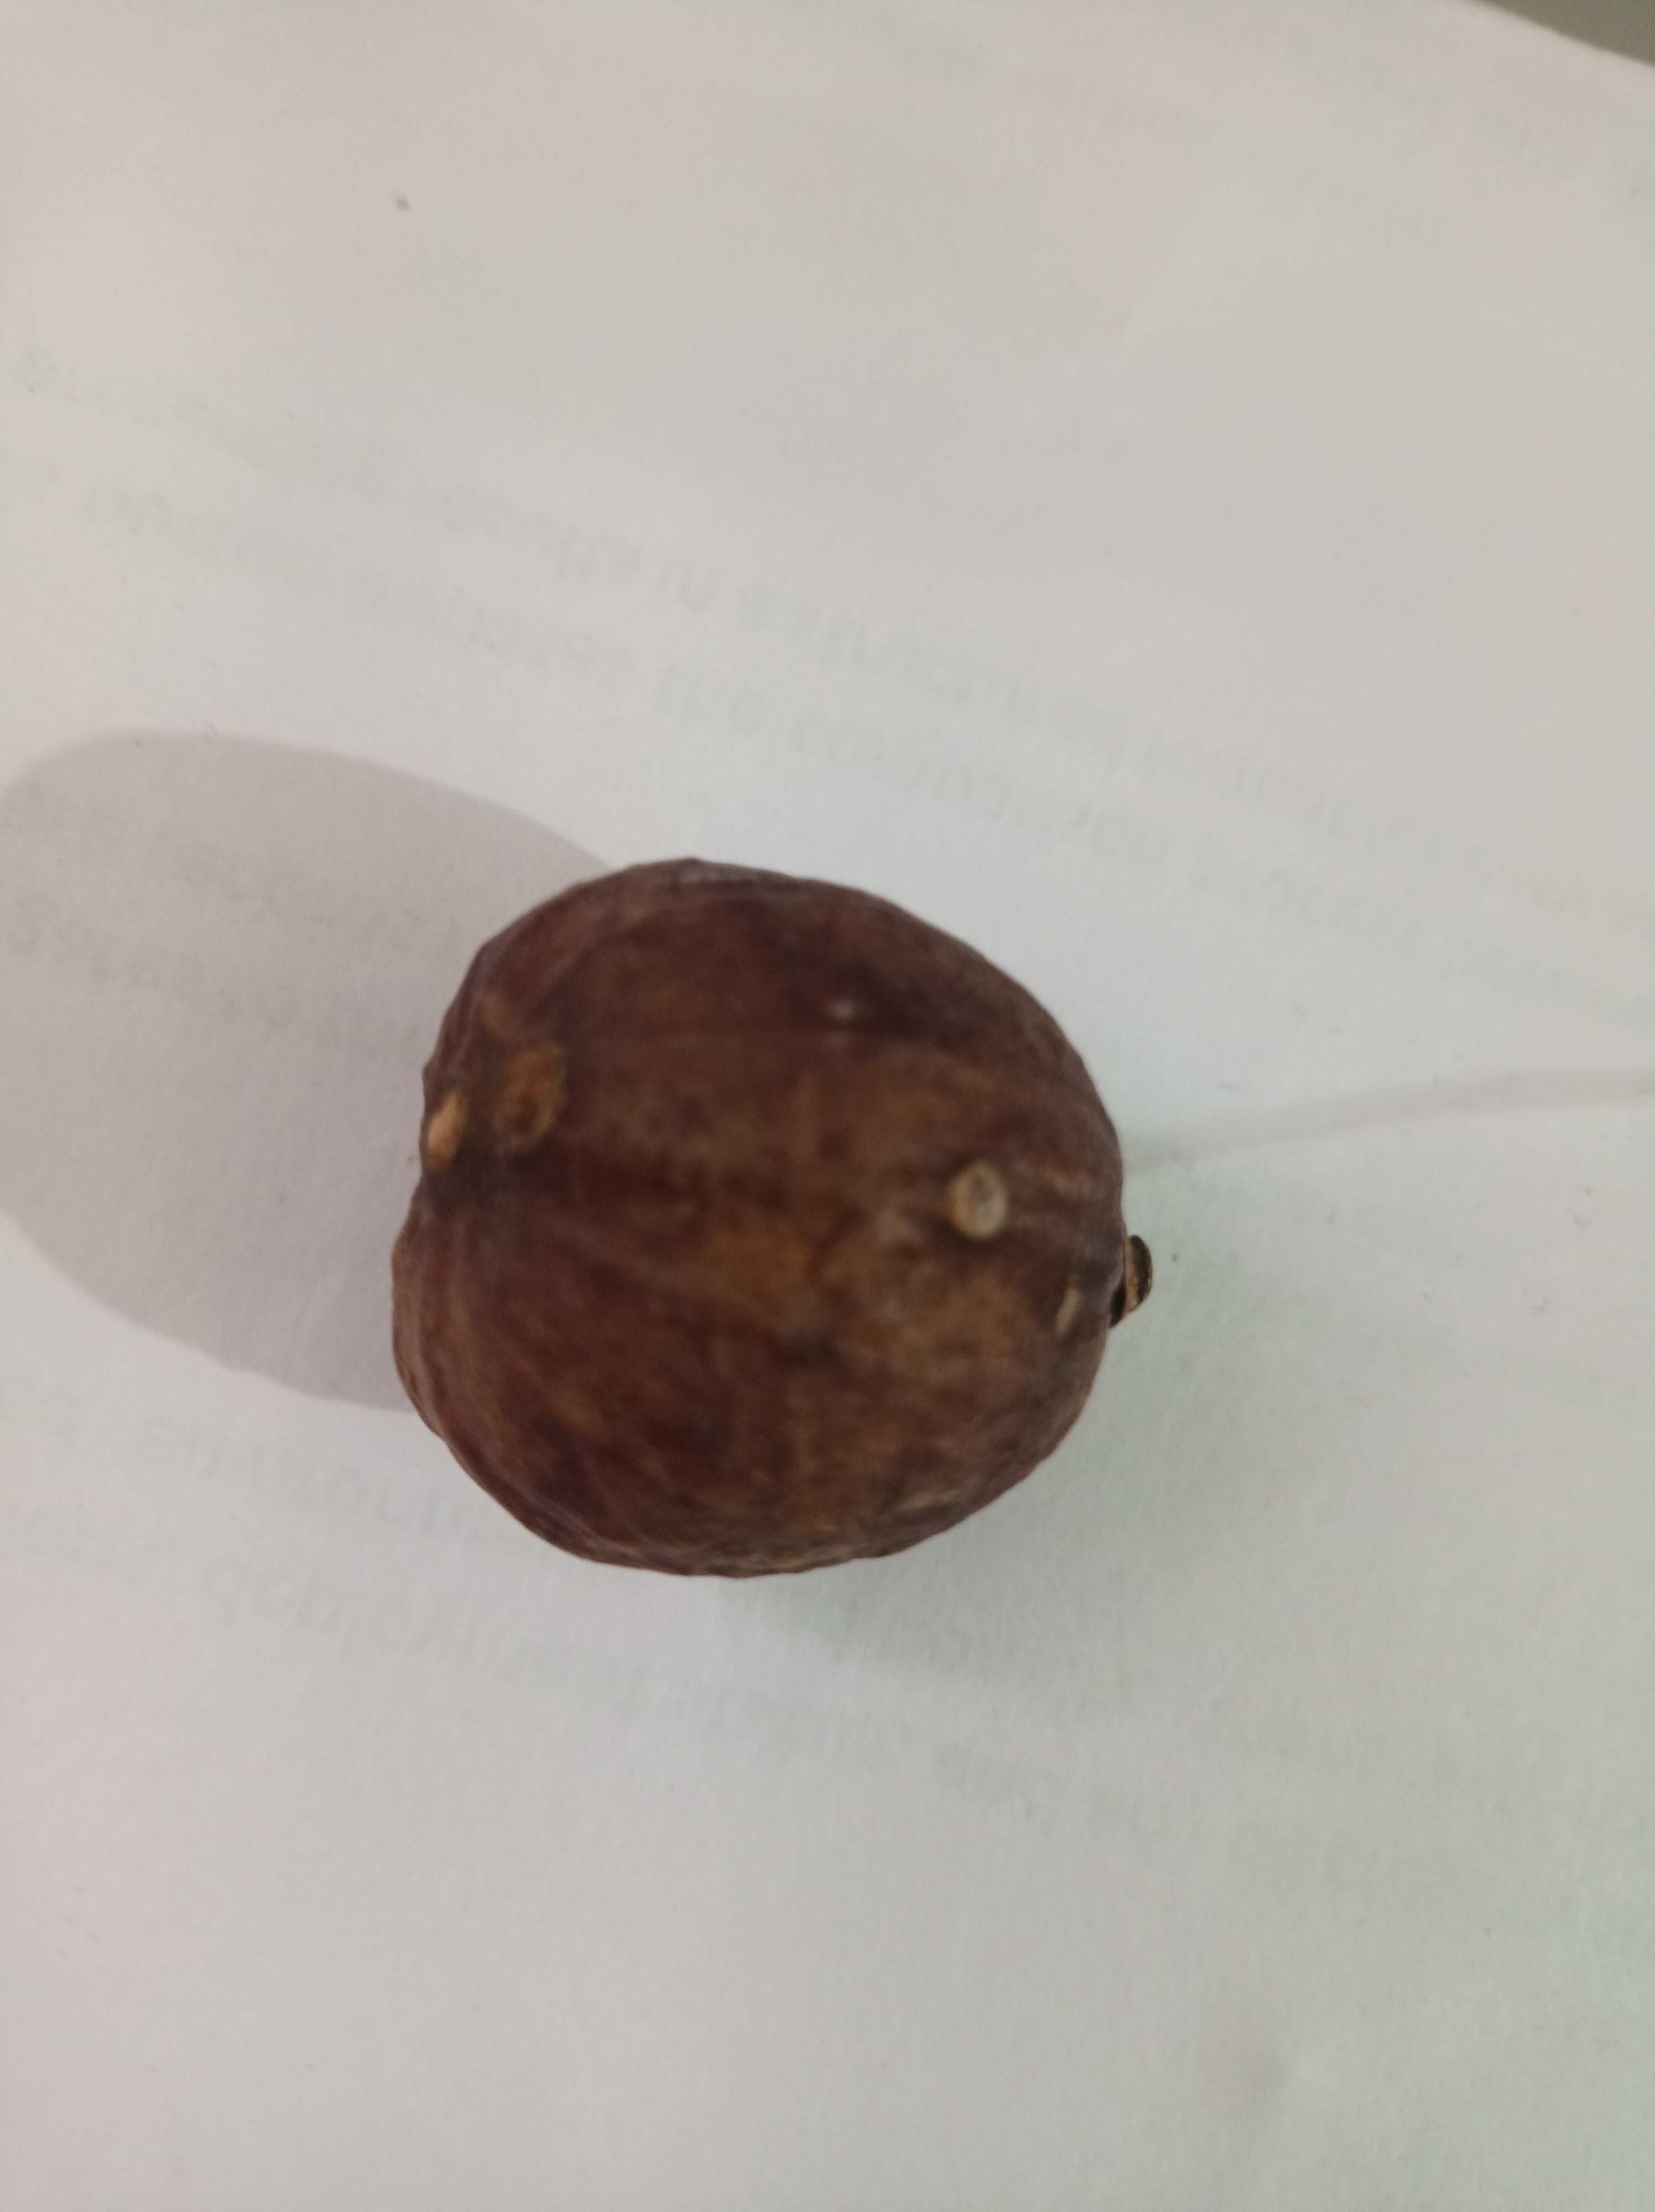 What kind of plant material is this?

madanphal
